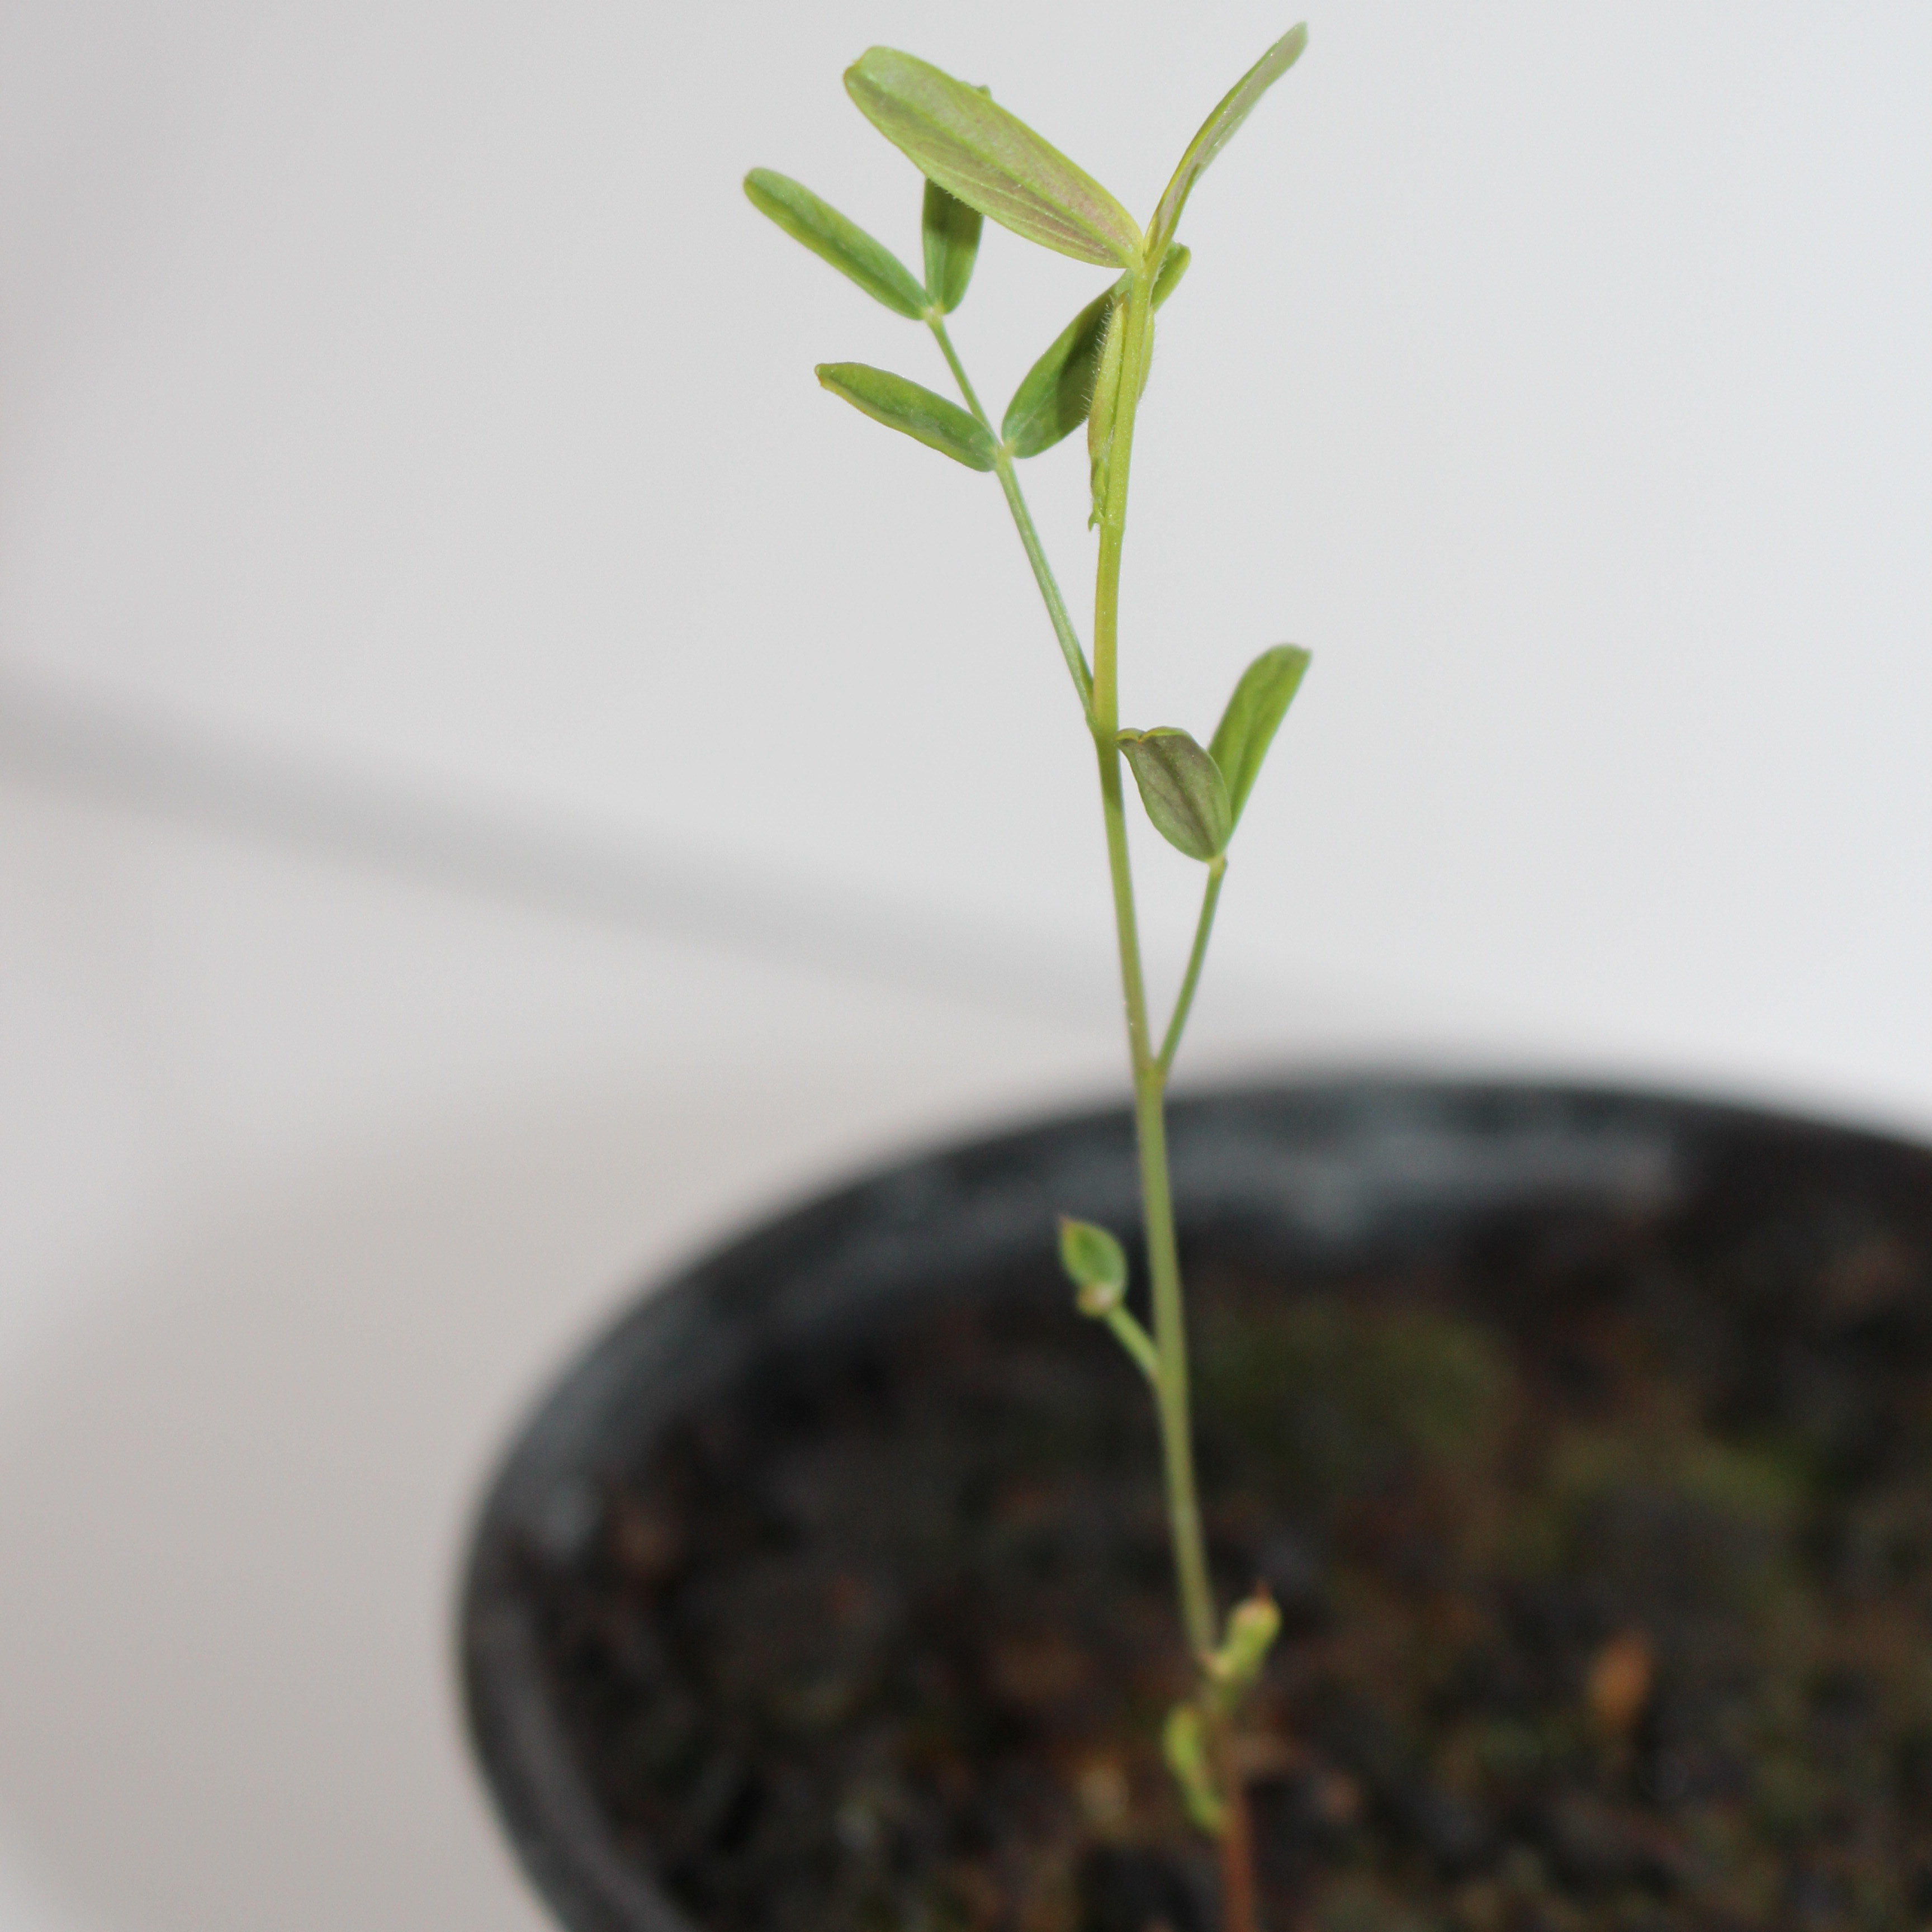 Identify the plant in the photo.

Vicia sativa
